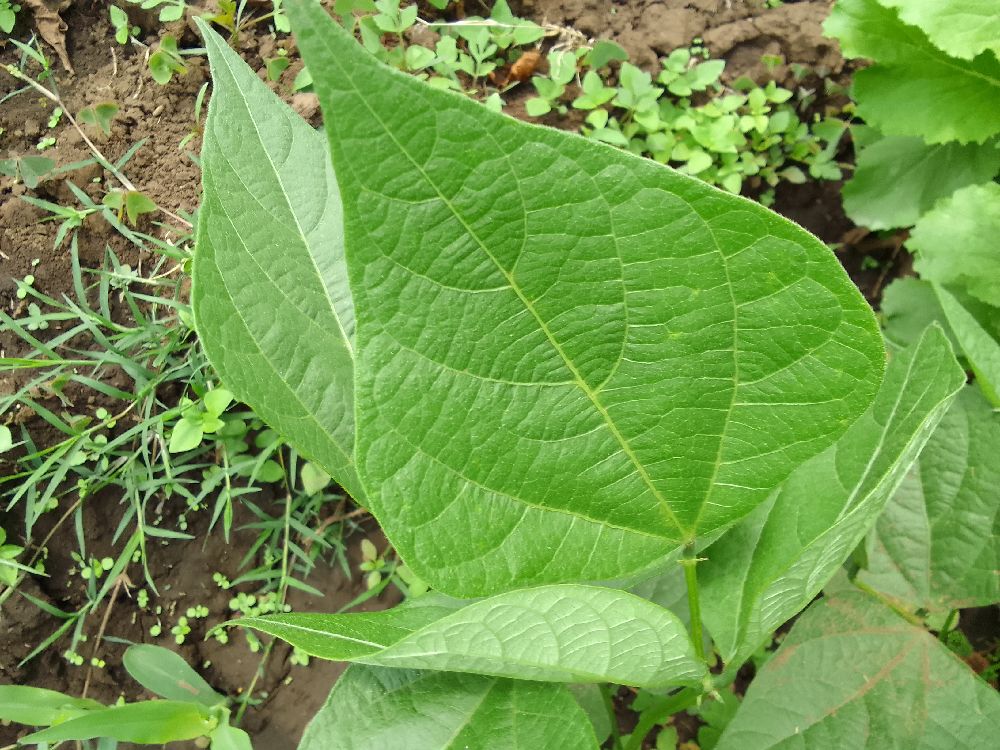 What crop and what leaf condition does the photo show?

common bean, healthy
